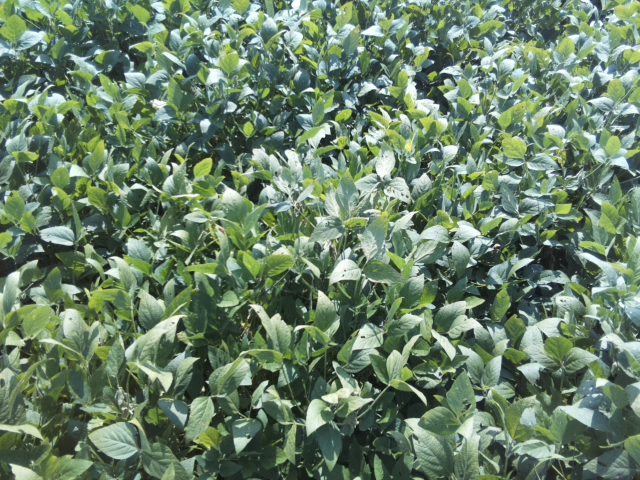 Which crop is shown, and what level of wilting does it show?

soybean, leaflets folding inward at secondary pulvinus with no turgor loss in leaflets or petioles
